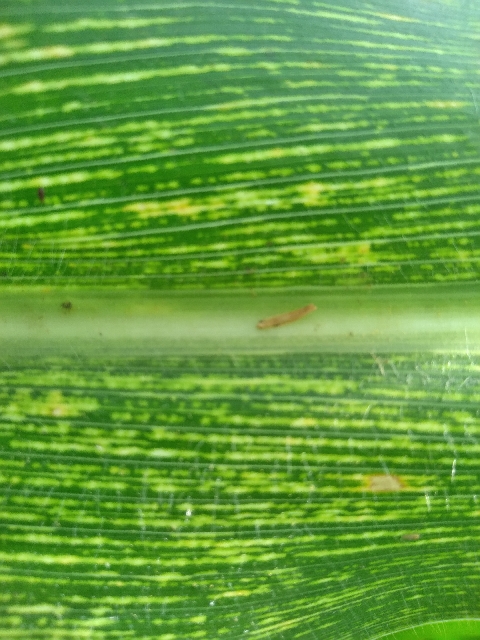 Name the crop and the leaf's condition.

maize, maize streak virus
